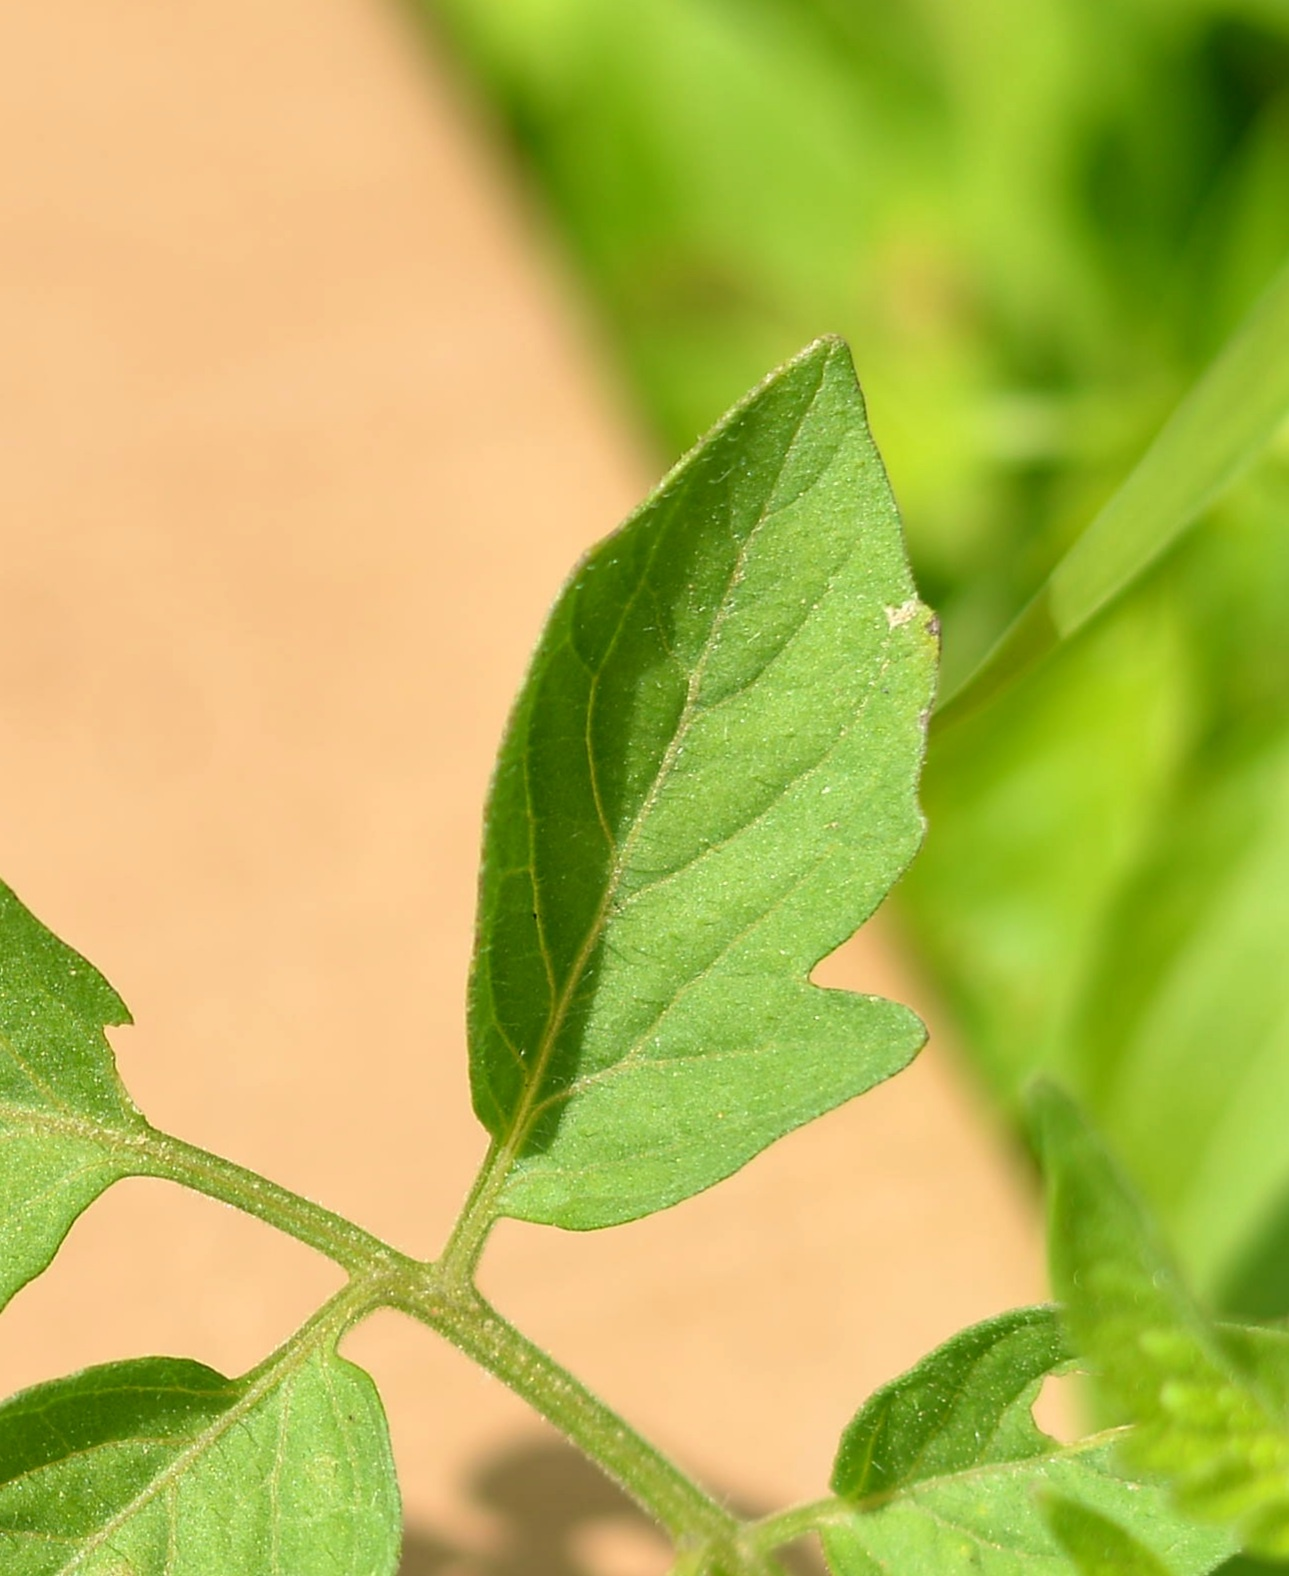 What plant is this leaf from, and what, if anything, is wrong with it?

tomato, healthy
